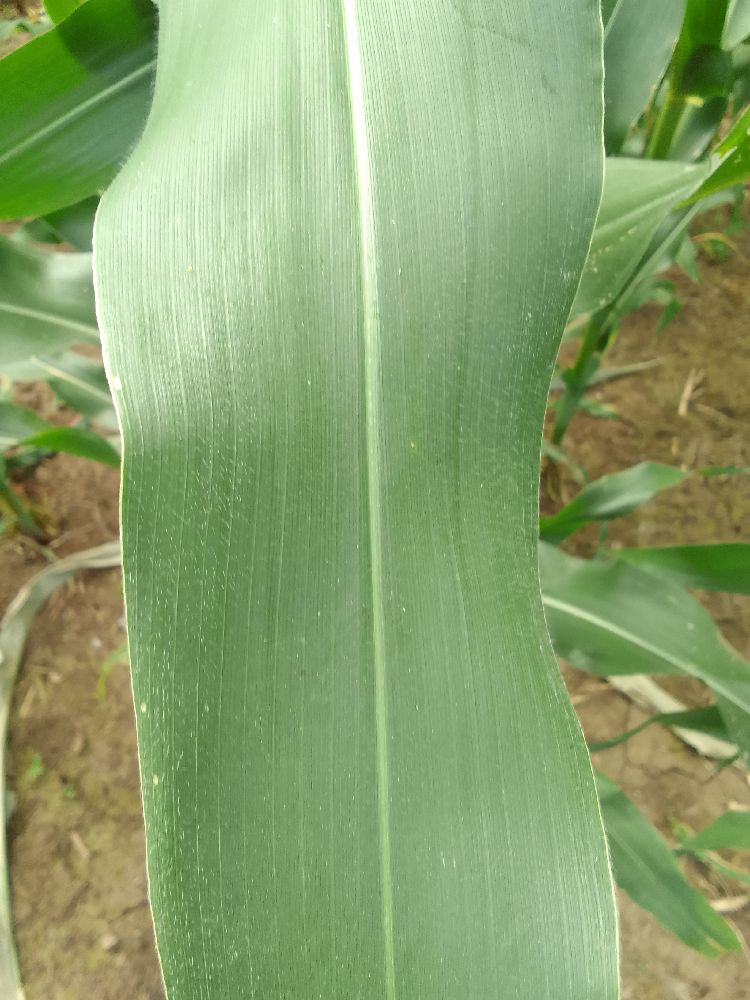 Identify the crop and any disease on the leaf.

maize, healthy
